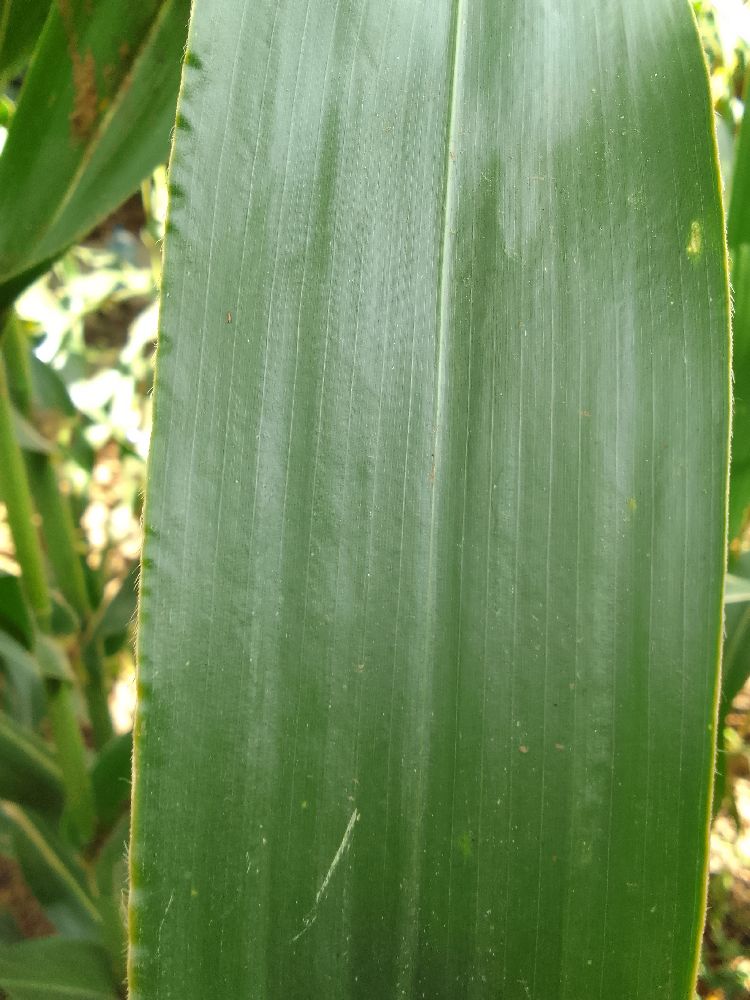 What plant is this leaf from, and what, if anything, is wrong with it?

maize, healthy
